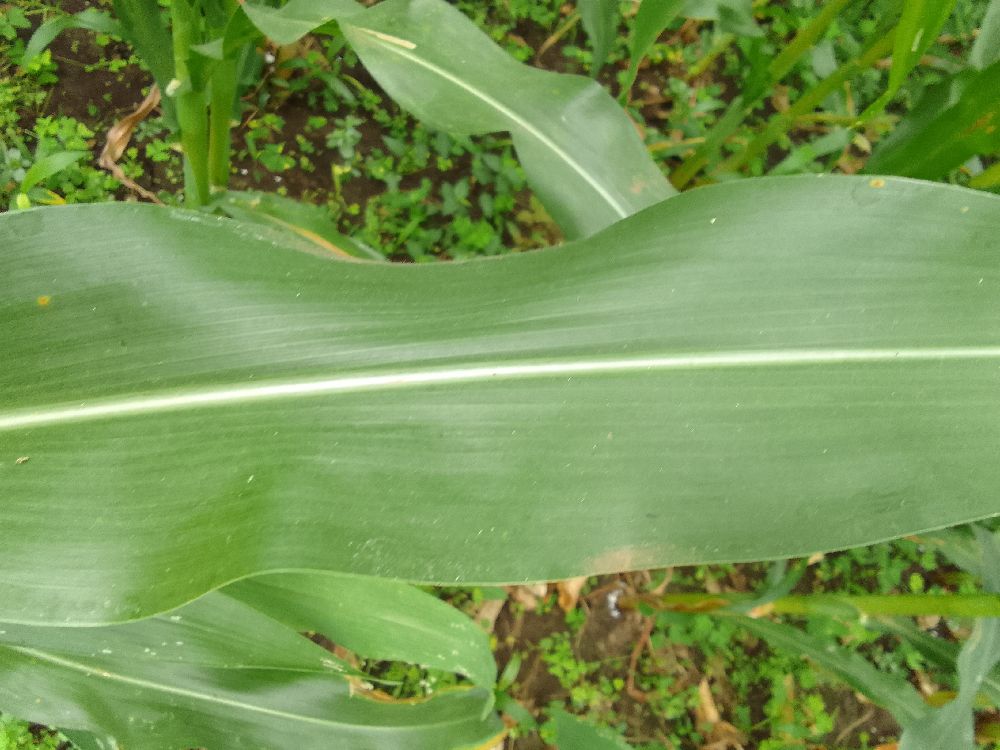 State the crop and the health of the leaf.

maize, healthy
